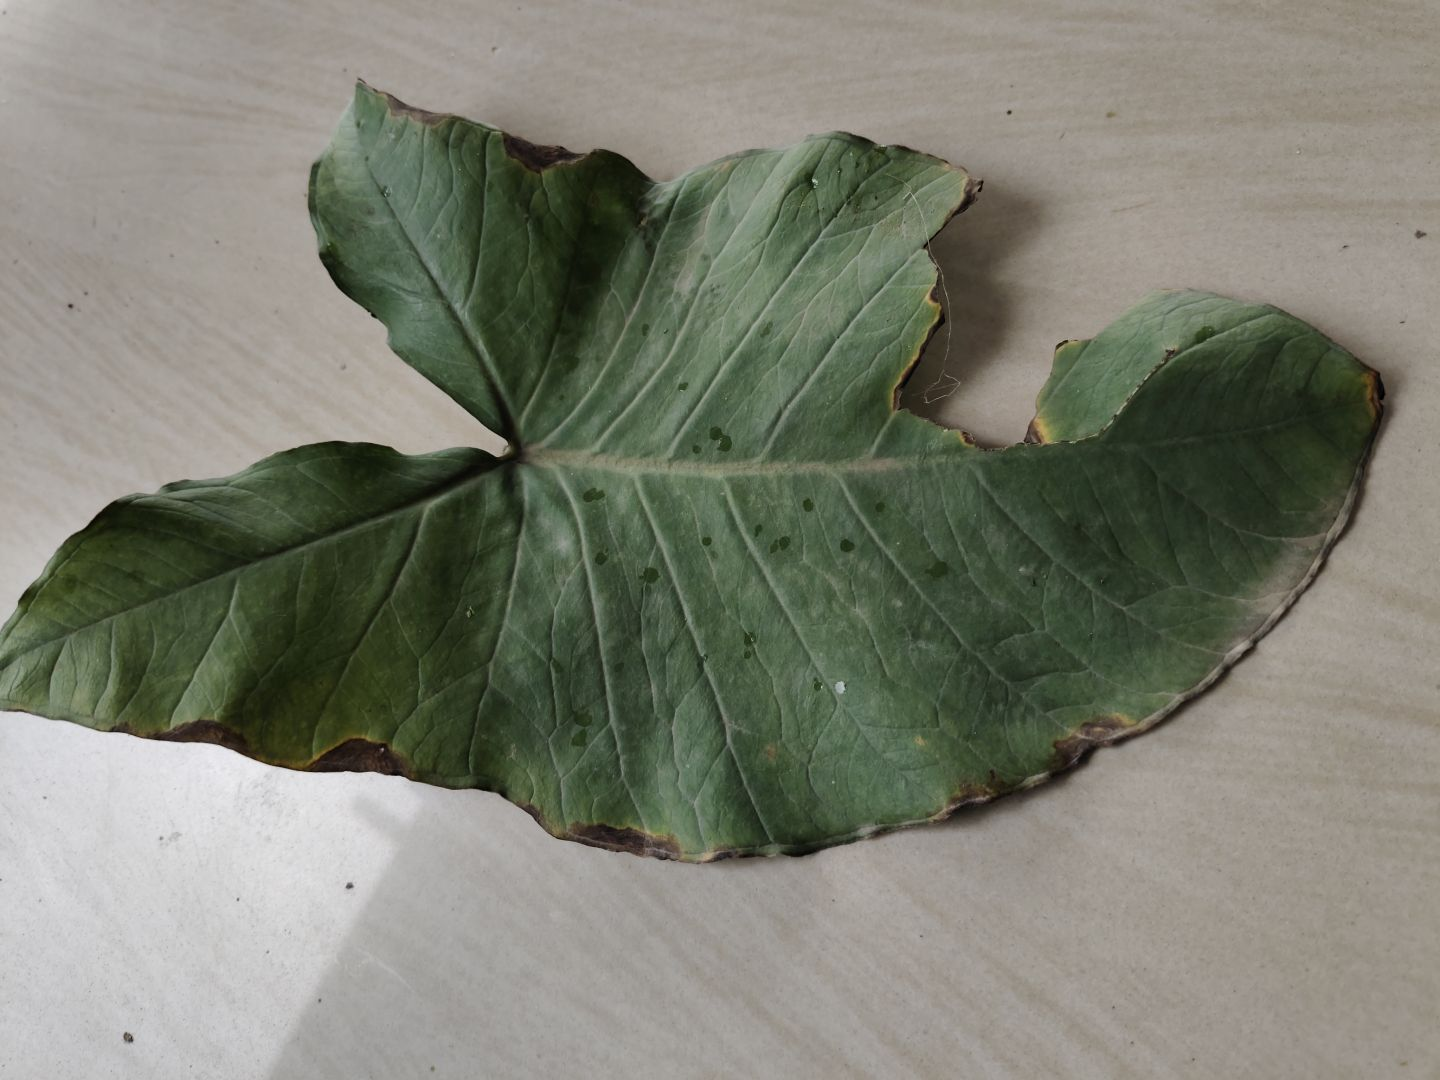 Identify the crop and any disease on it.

taro, leaf blight
